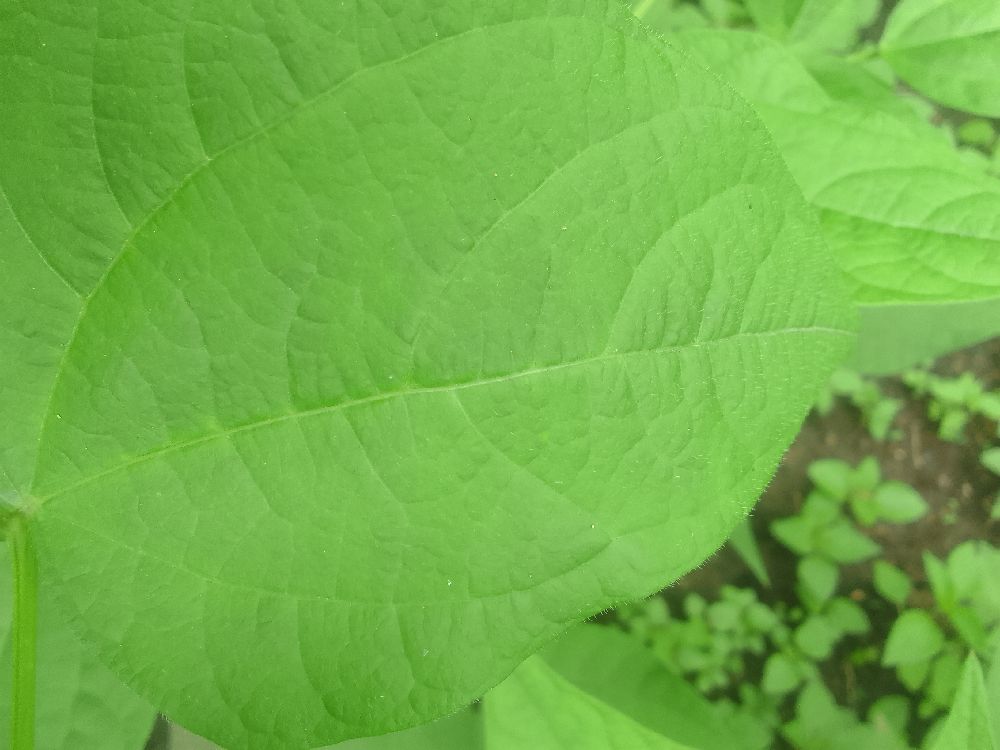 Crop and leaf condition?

common bean, healthy
